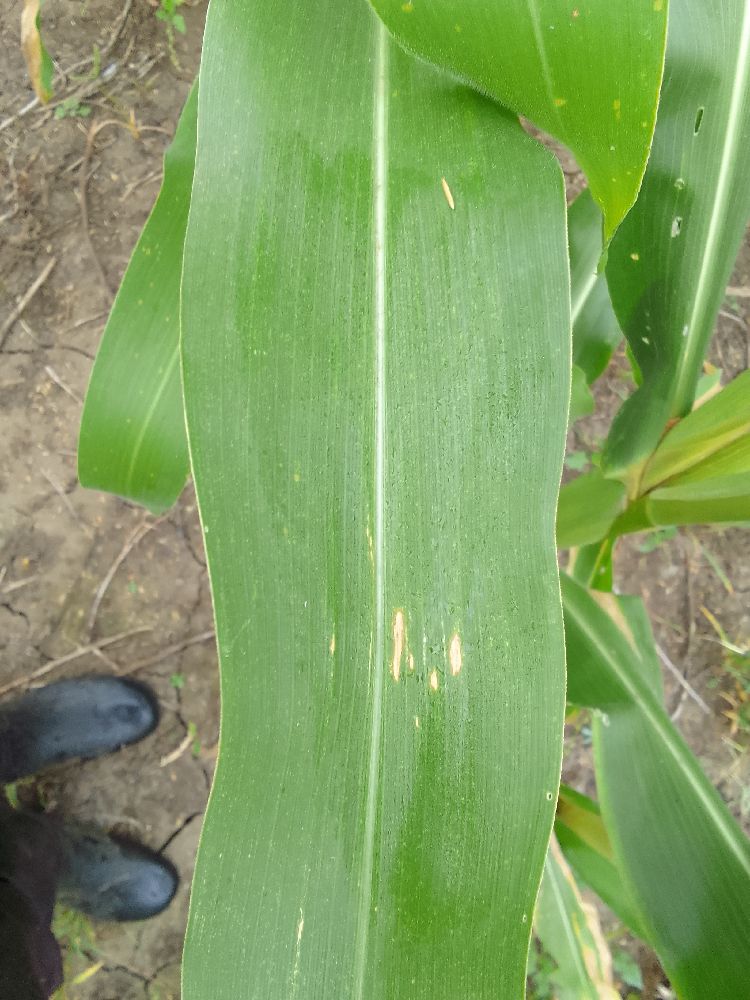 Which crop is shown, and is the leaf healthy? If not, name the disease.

maize, healthy
